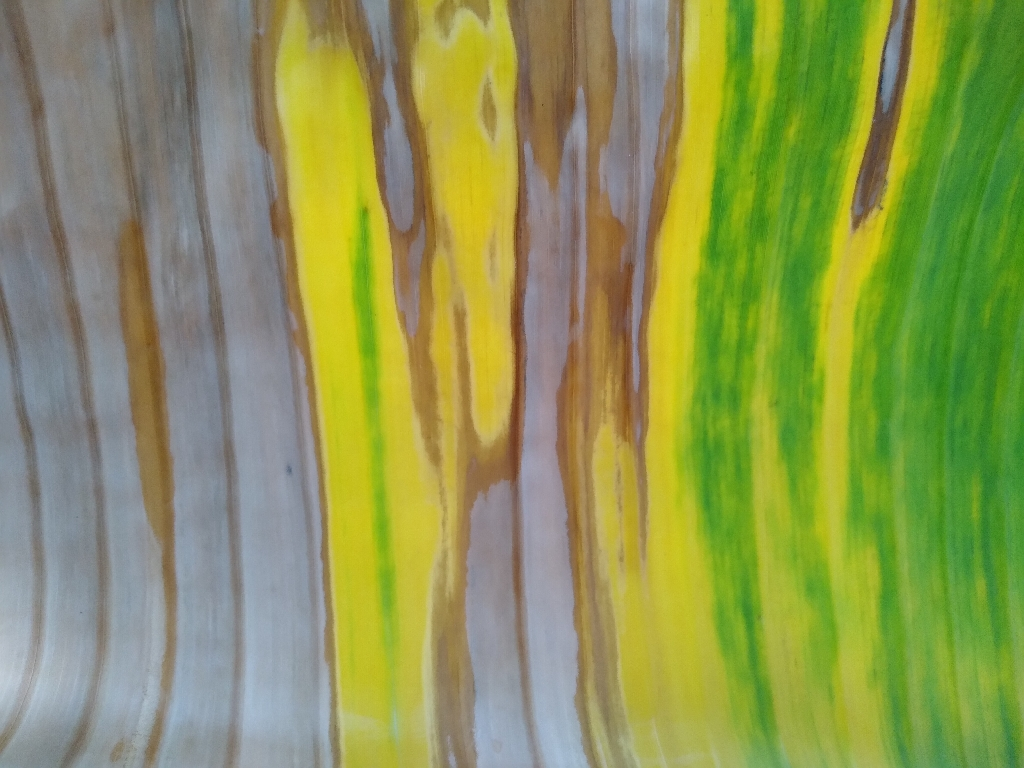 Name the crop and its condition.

banana, fusarium wilt race 1
